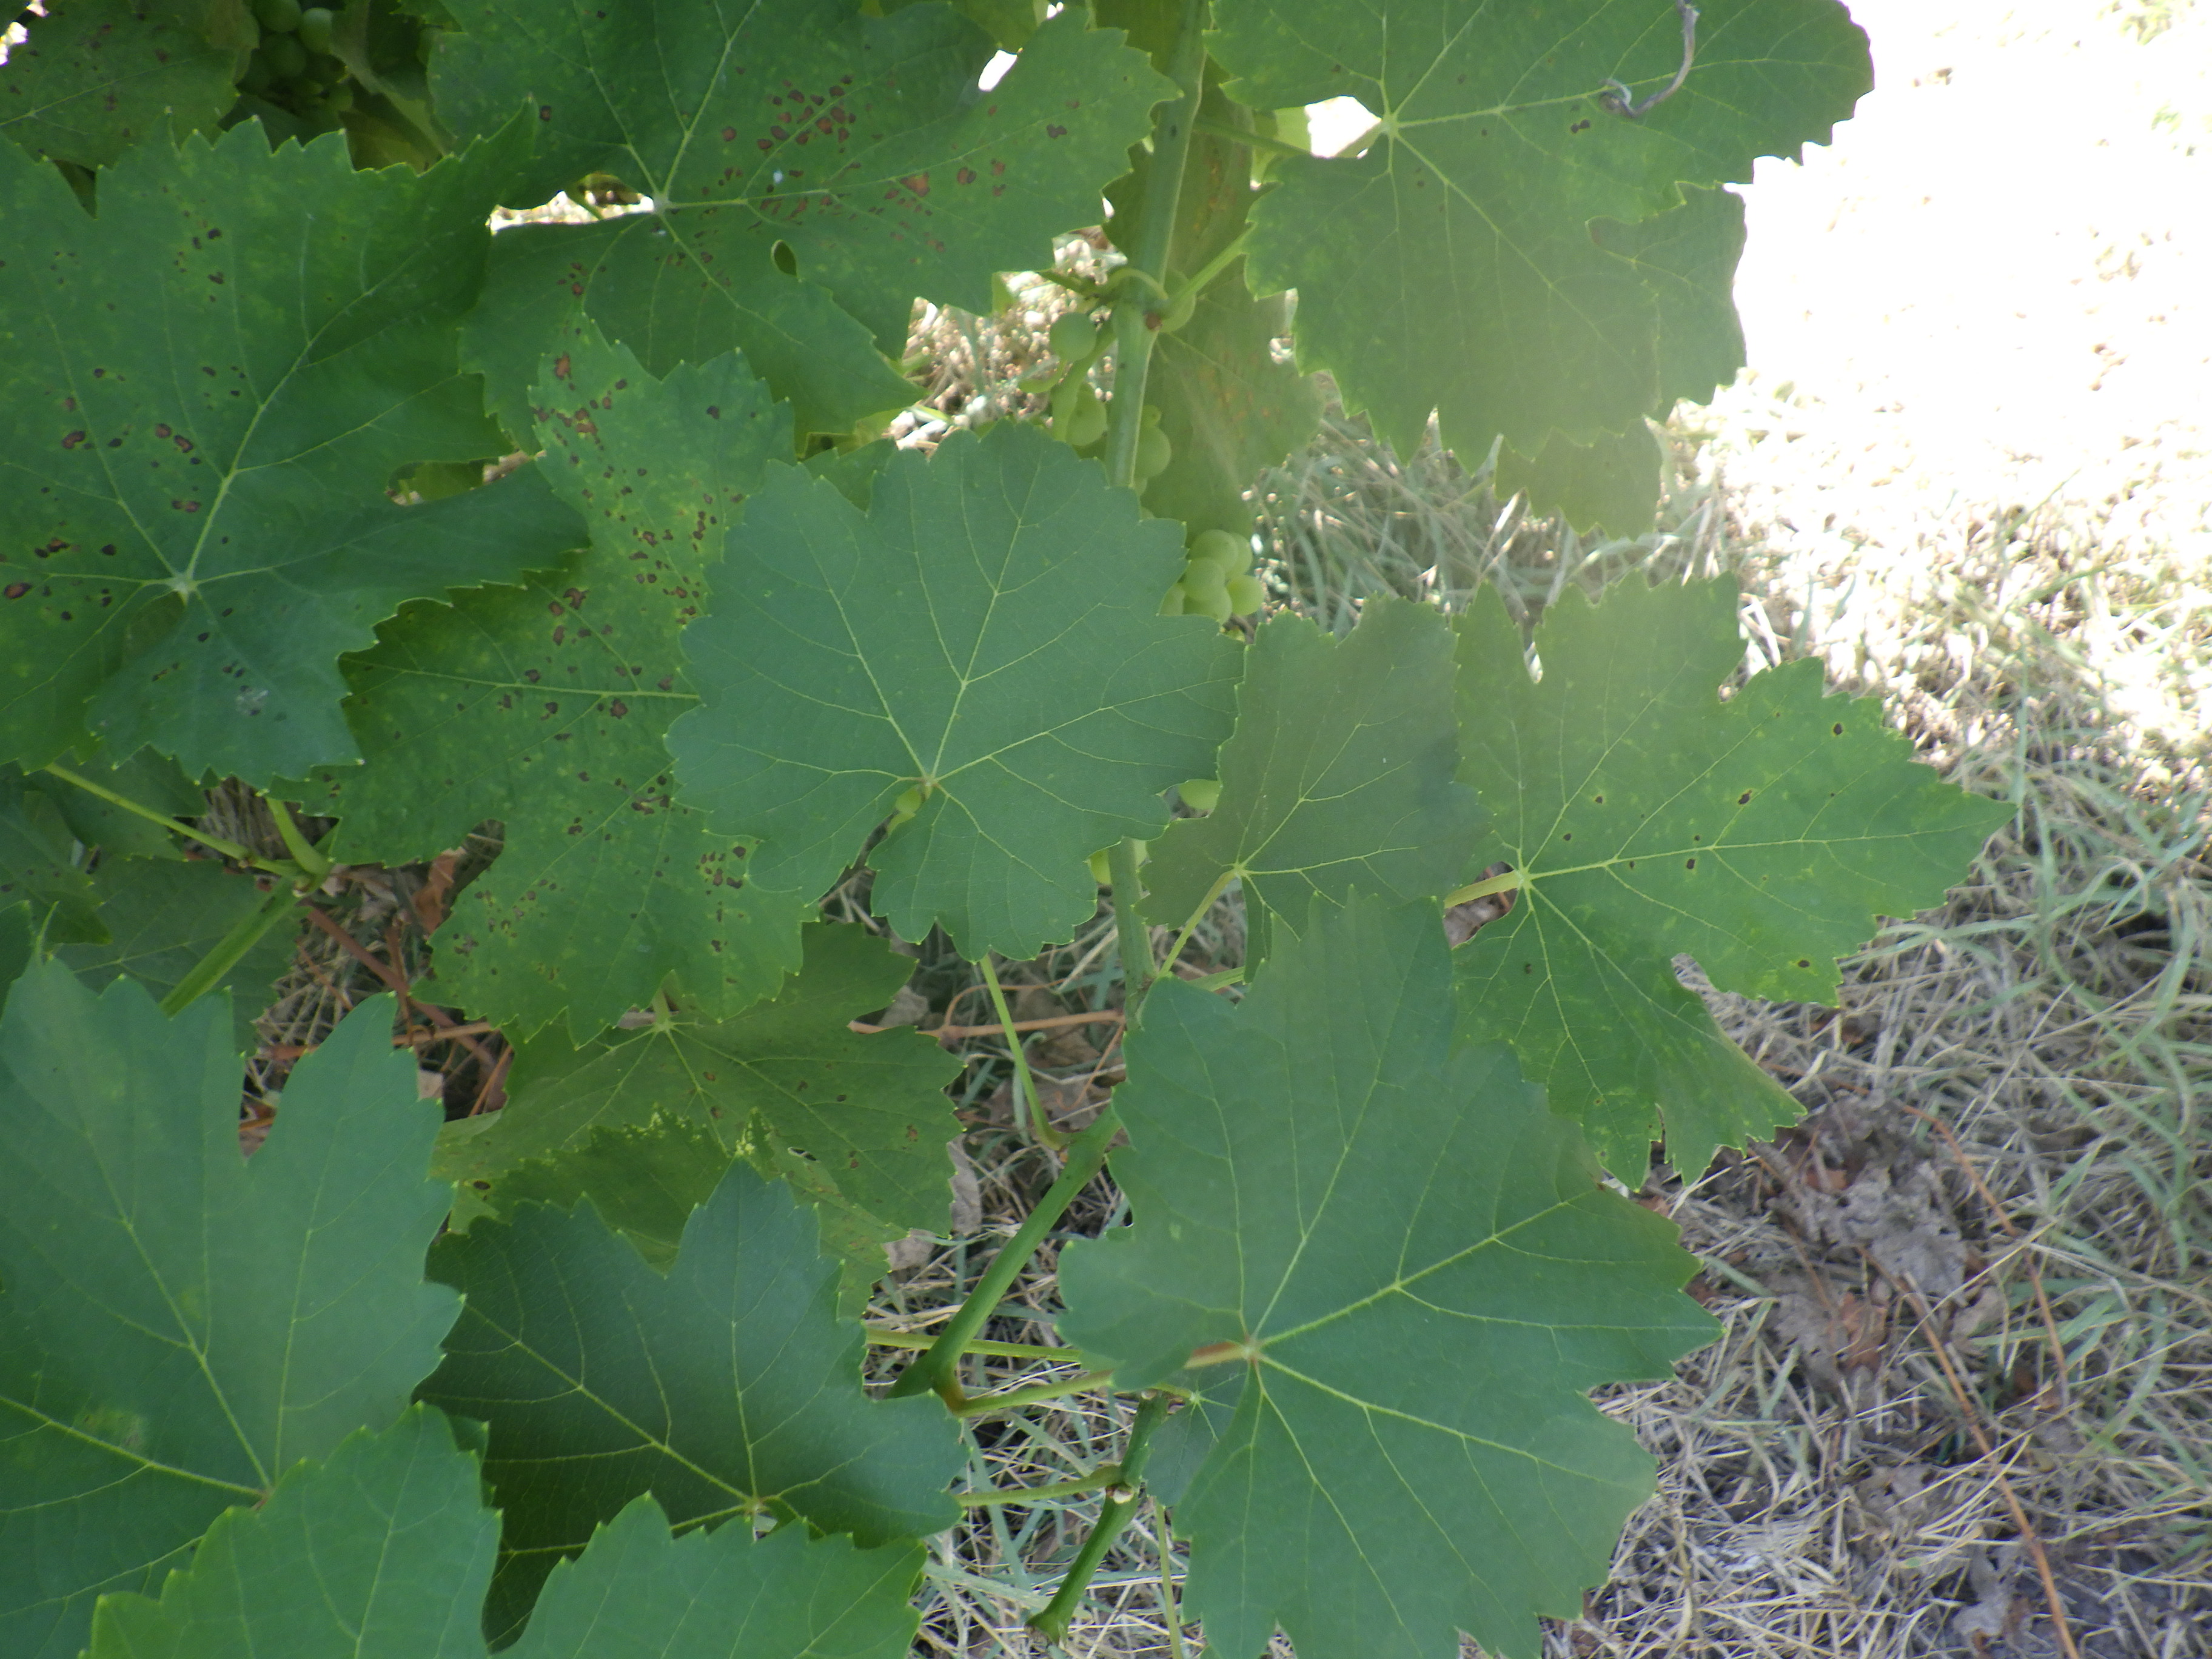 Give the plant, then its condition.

grapevine, black rot
